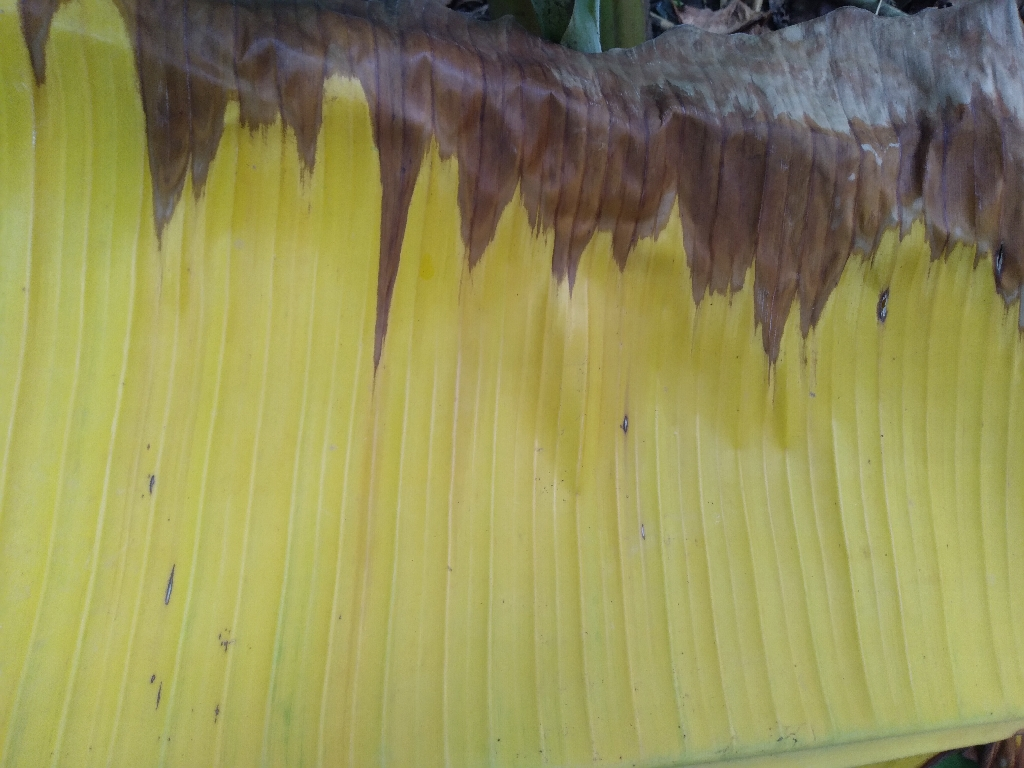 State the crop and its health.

banana, fusarium wilt race 1
